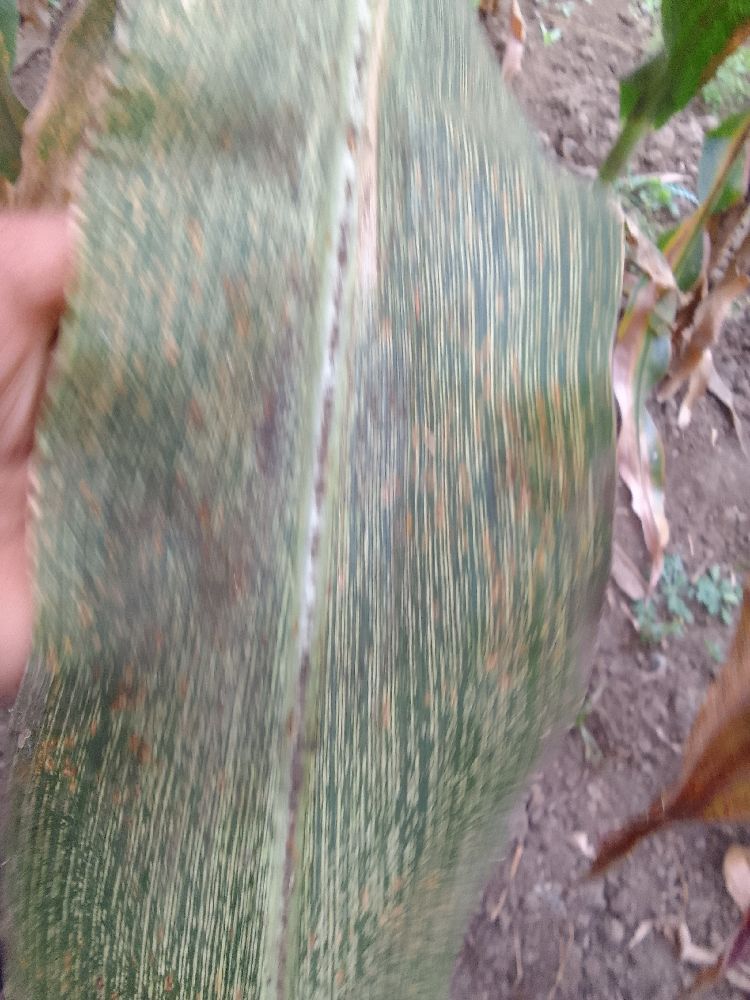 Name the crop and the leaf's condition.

maize, maize streak virus
